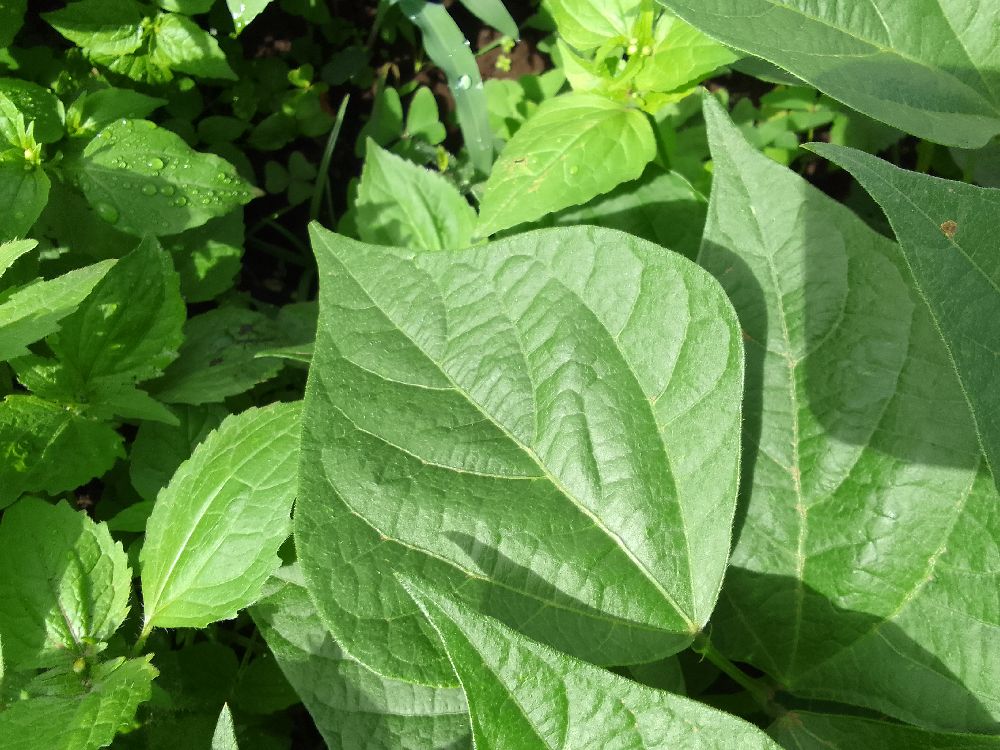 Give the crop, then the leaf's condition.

common bean, healthy
